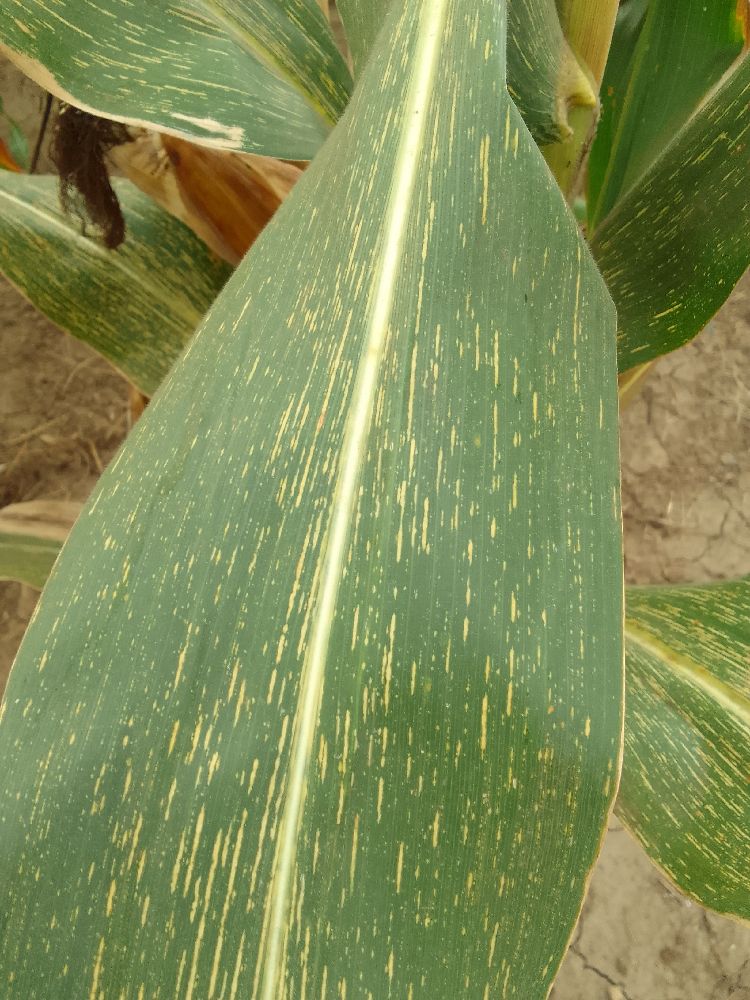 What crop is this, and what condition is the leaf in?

maize, maize streak virus
